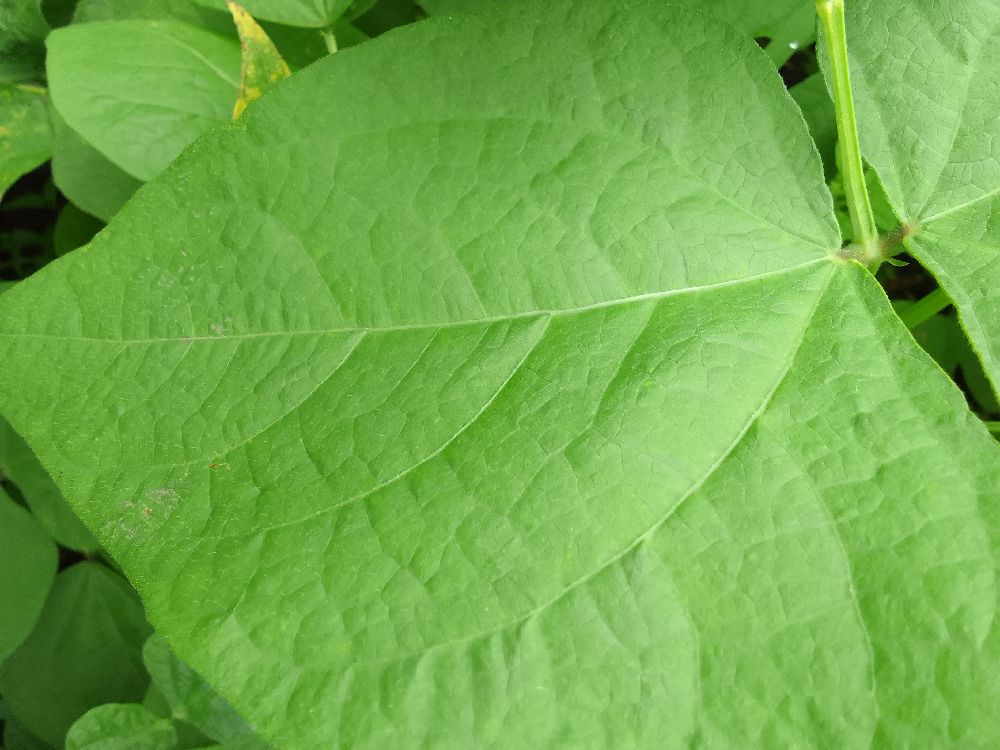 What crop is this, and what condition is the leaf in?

common bean, healthy
